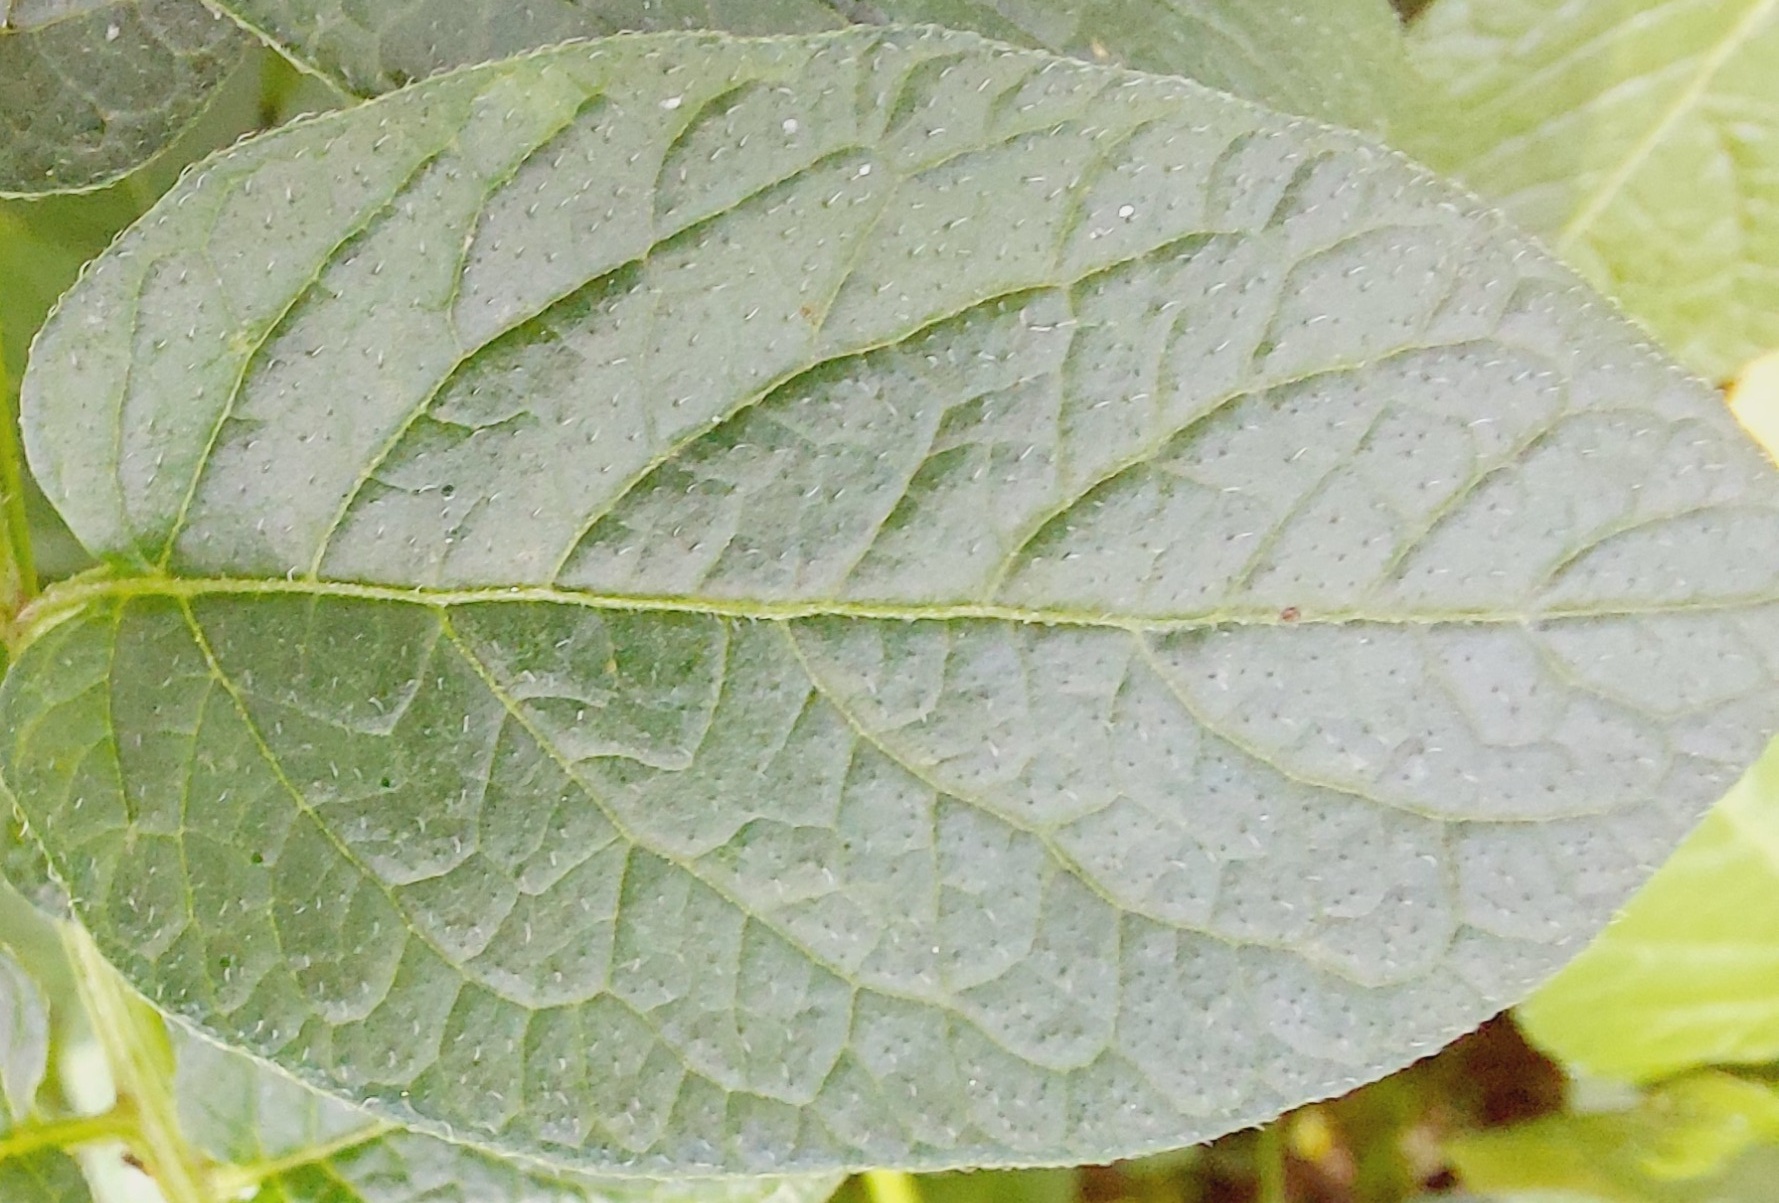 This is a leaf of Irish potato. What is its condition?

healthy
